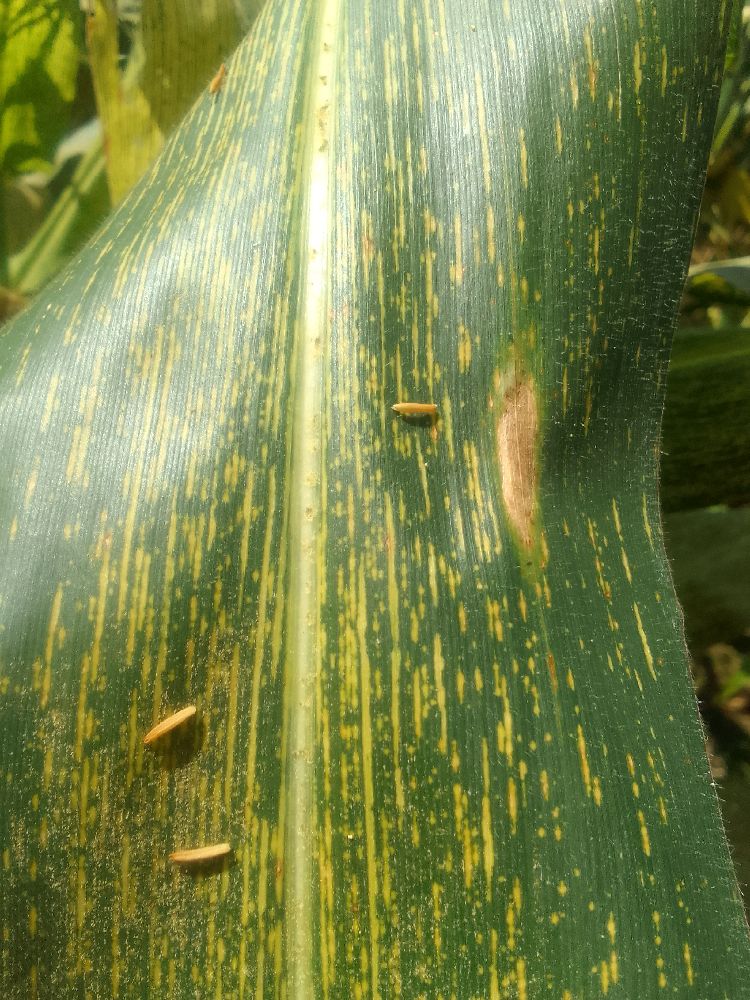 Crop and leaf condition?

maize, maize streak virus
